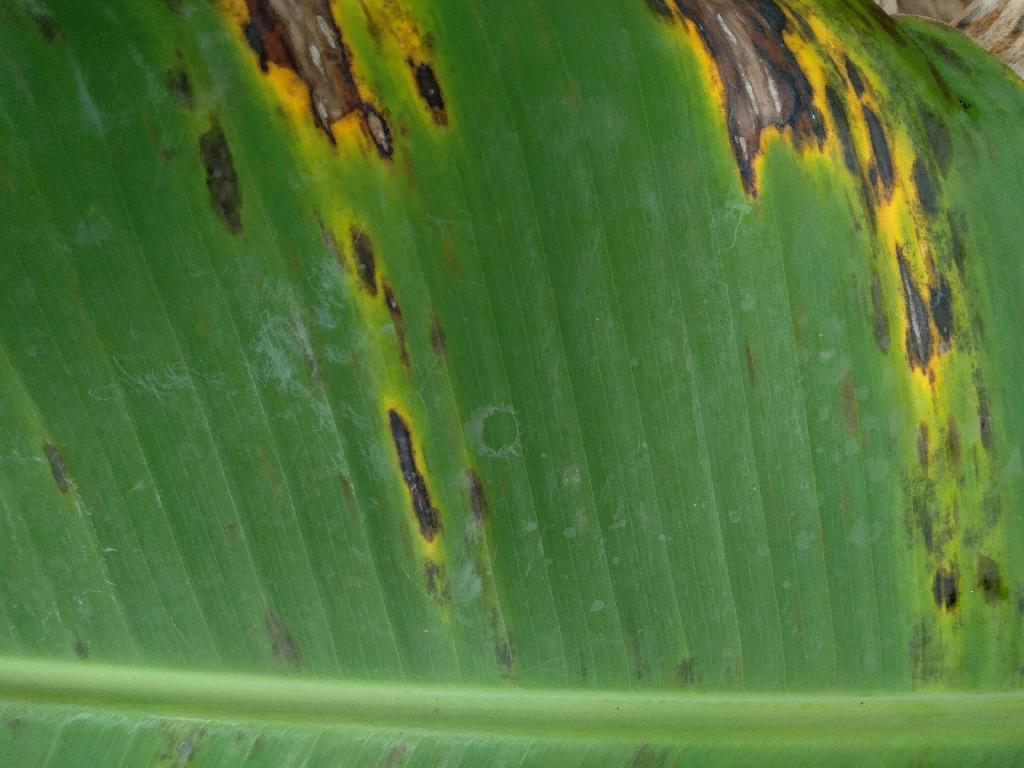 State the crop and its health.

banana, black sigatoka
